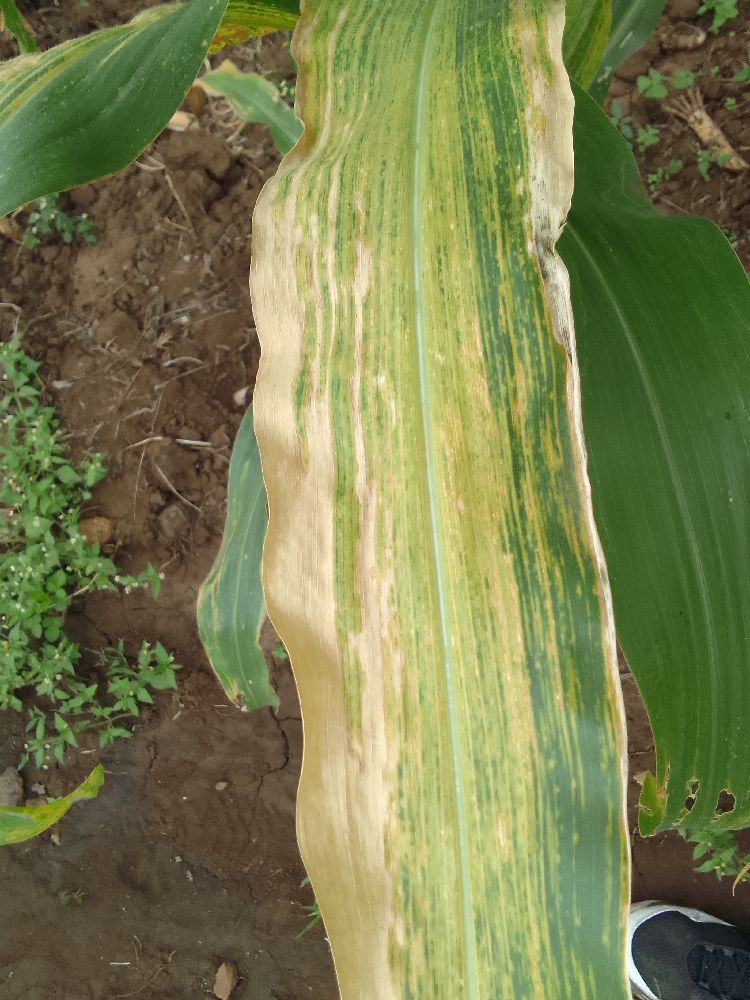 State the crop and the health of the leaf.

maize, maize lethal necrosis
